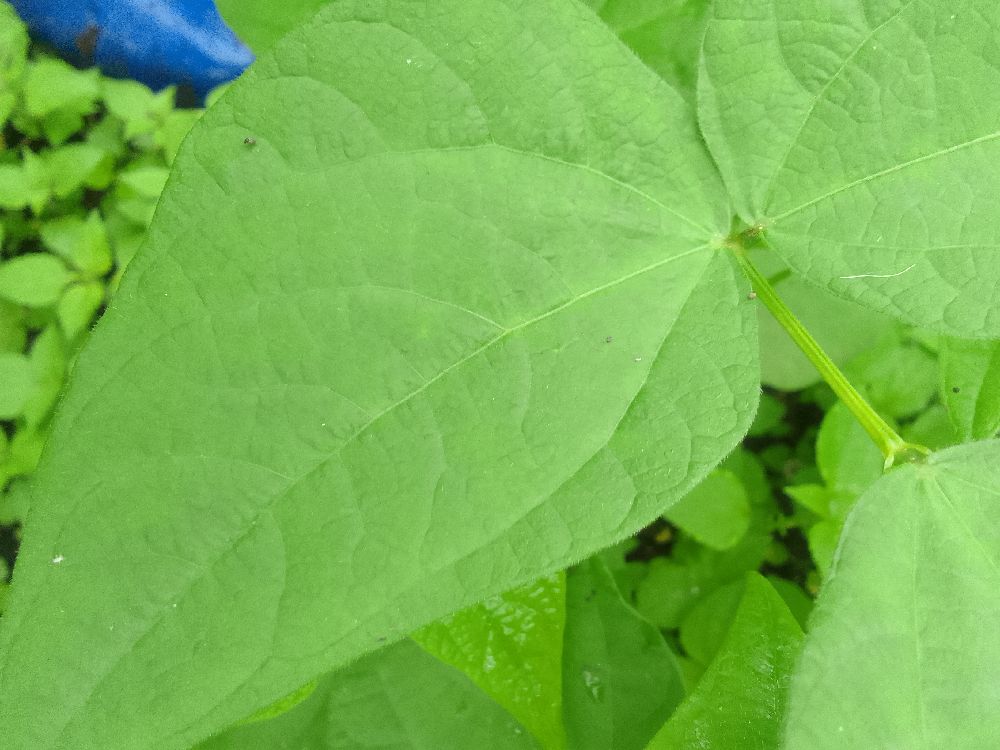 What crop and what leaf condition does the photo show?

common bean, healthy
